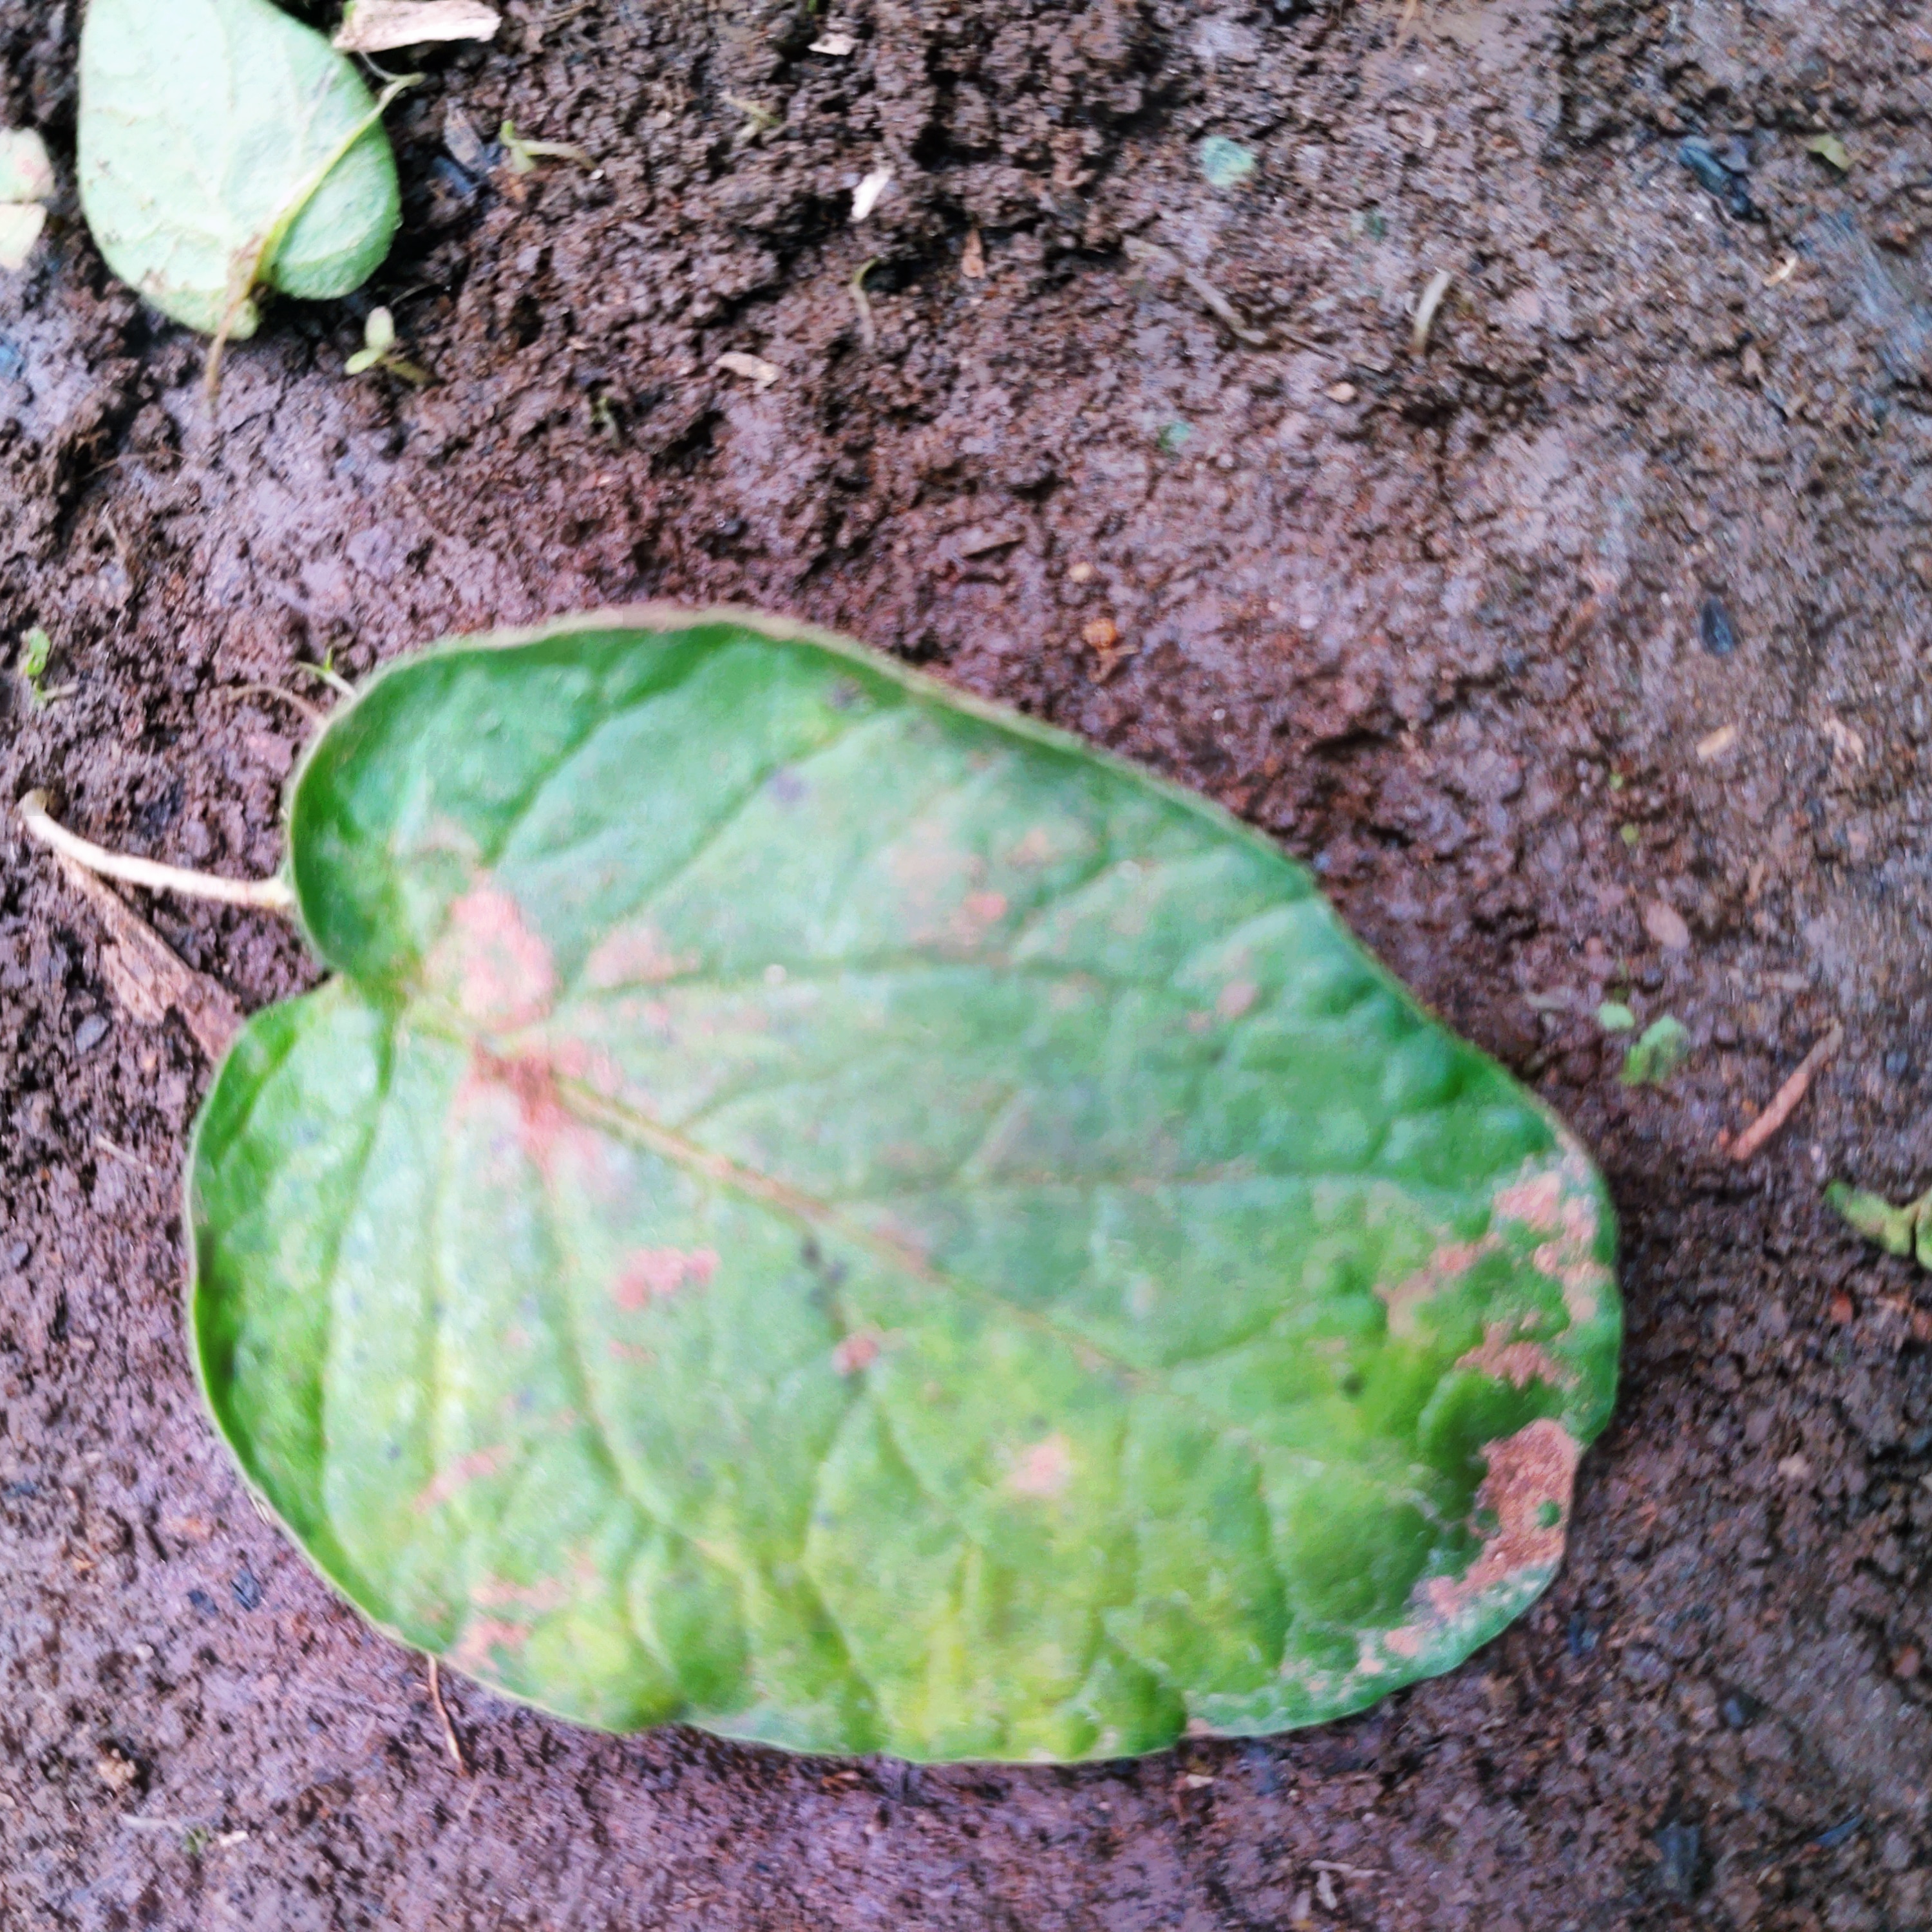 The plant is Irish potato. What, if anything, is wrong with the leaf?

late blight
